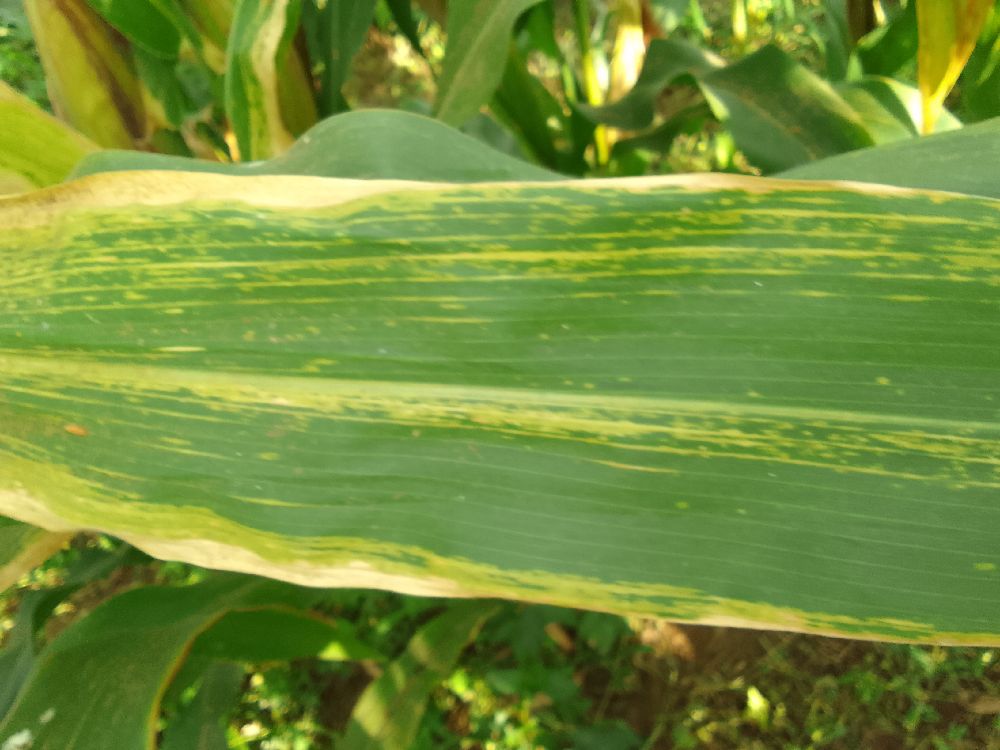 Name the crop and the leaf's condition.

maize, maize lethal necrosis
